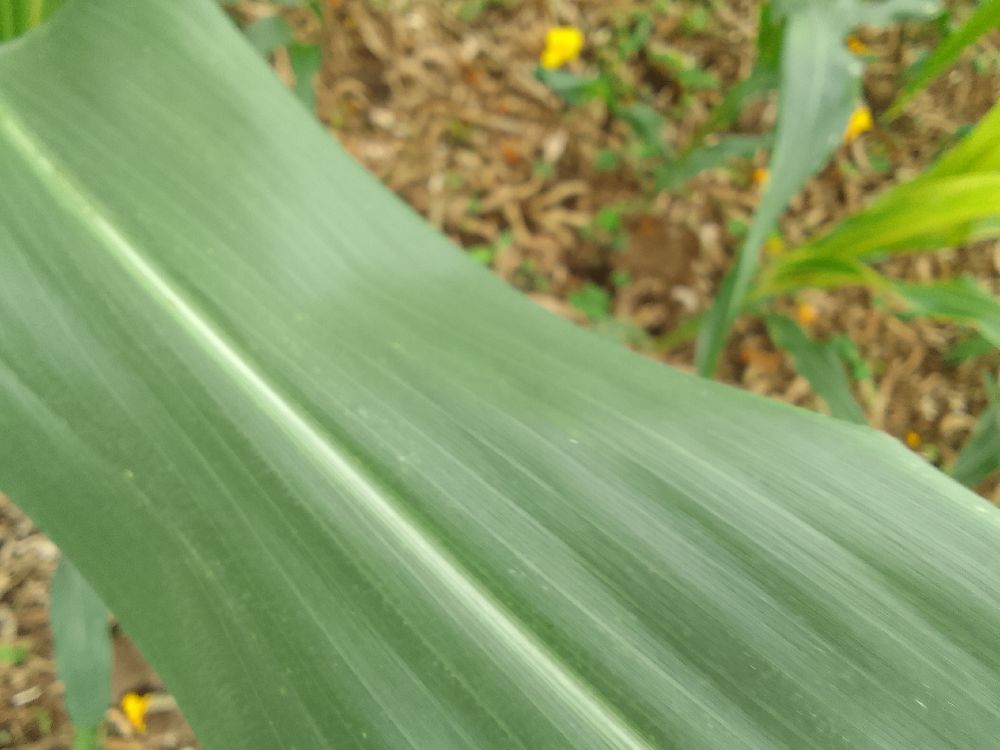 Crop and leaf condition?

maize, healthy
